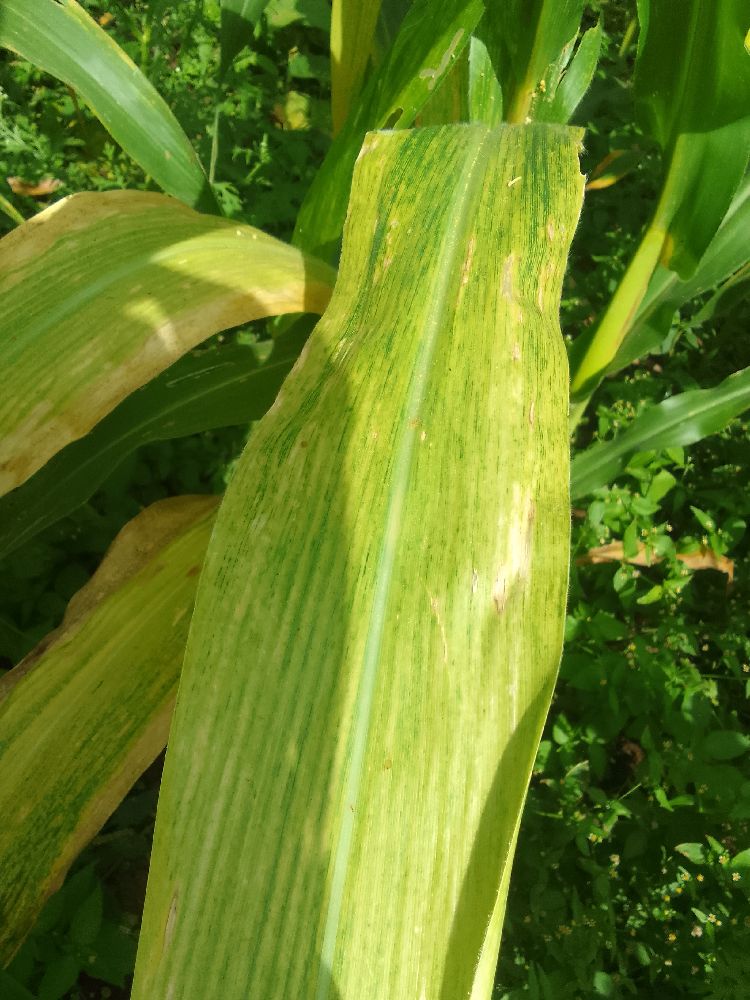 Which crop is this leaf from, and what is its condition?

maize, maize lethal necrosis
